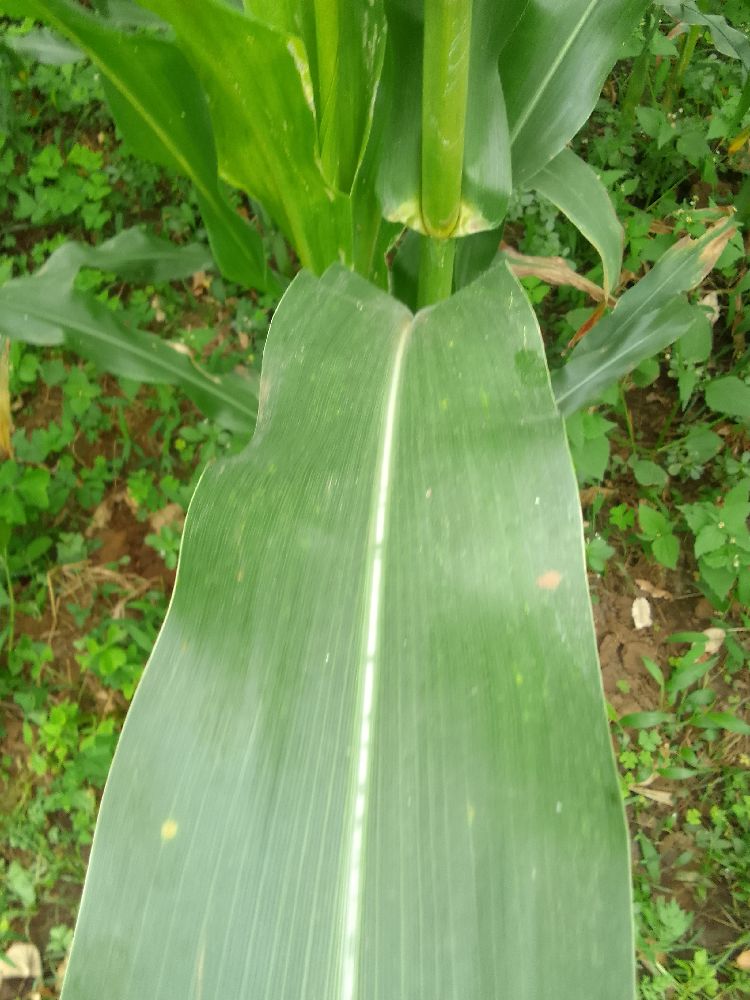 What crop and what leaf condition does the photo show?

maize, healthy
